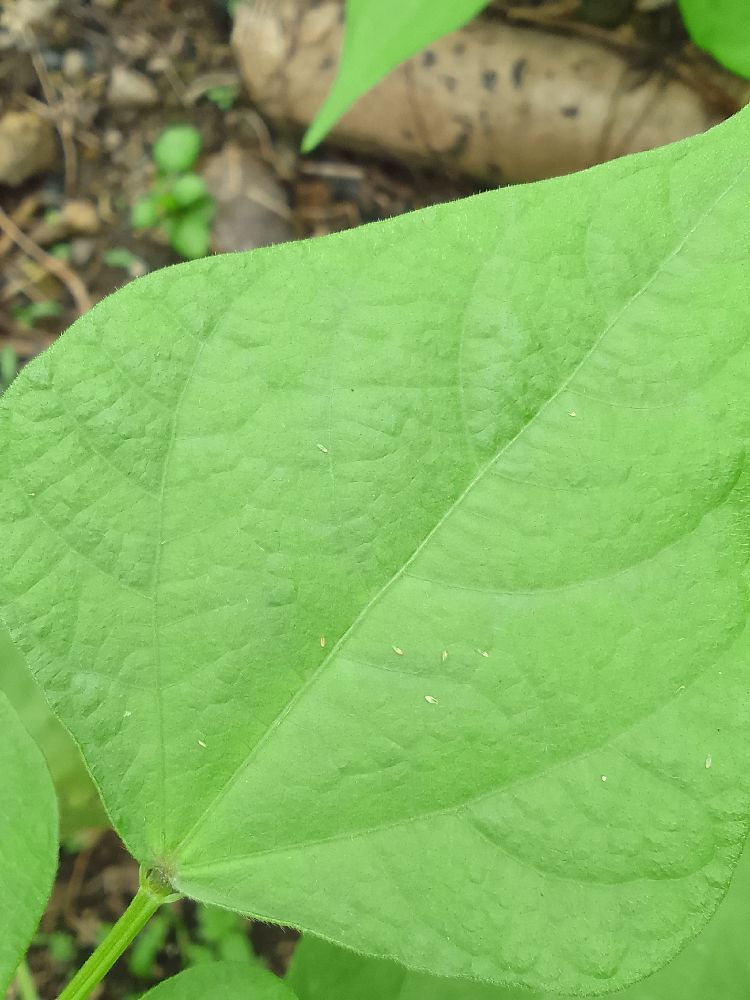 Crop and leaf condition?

common bean, healthy
